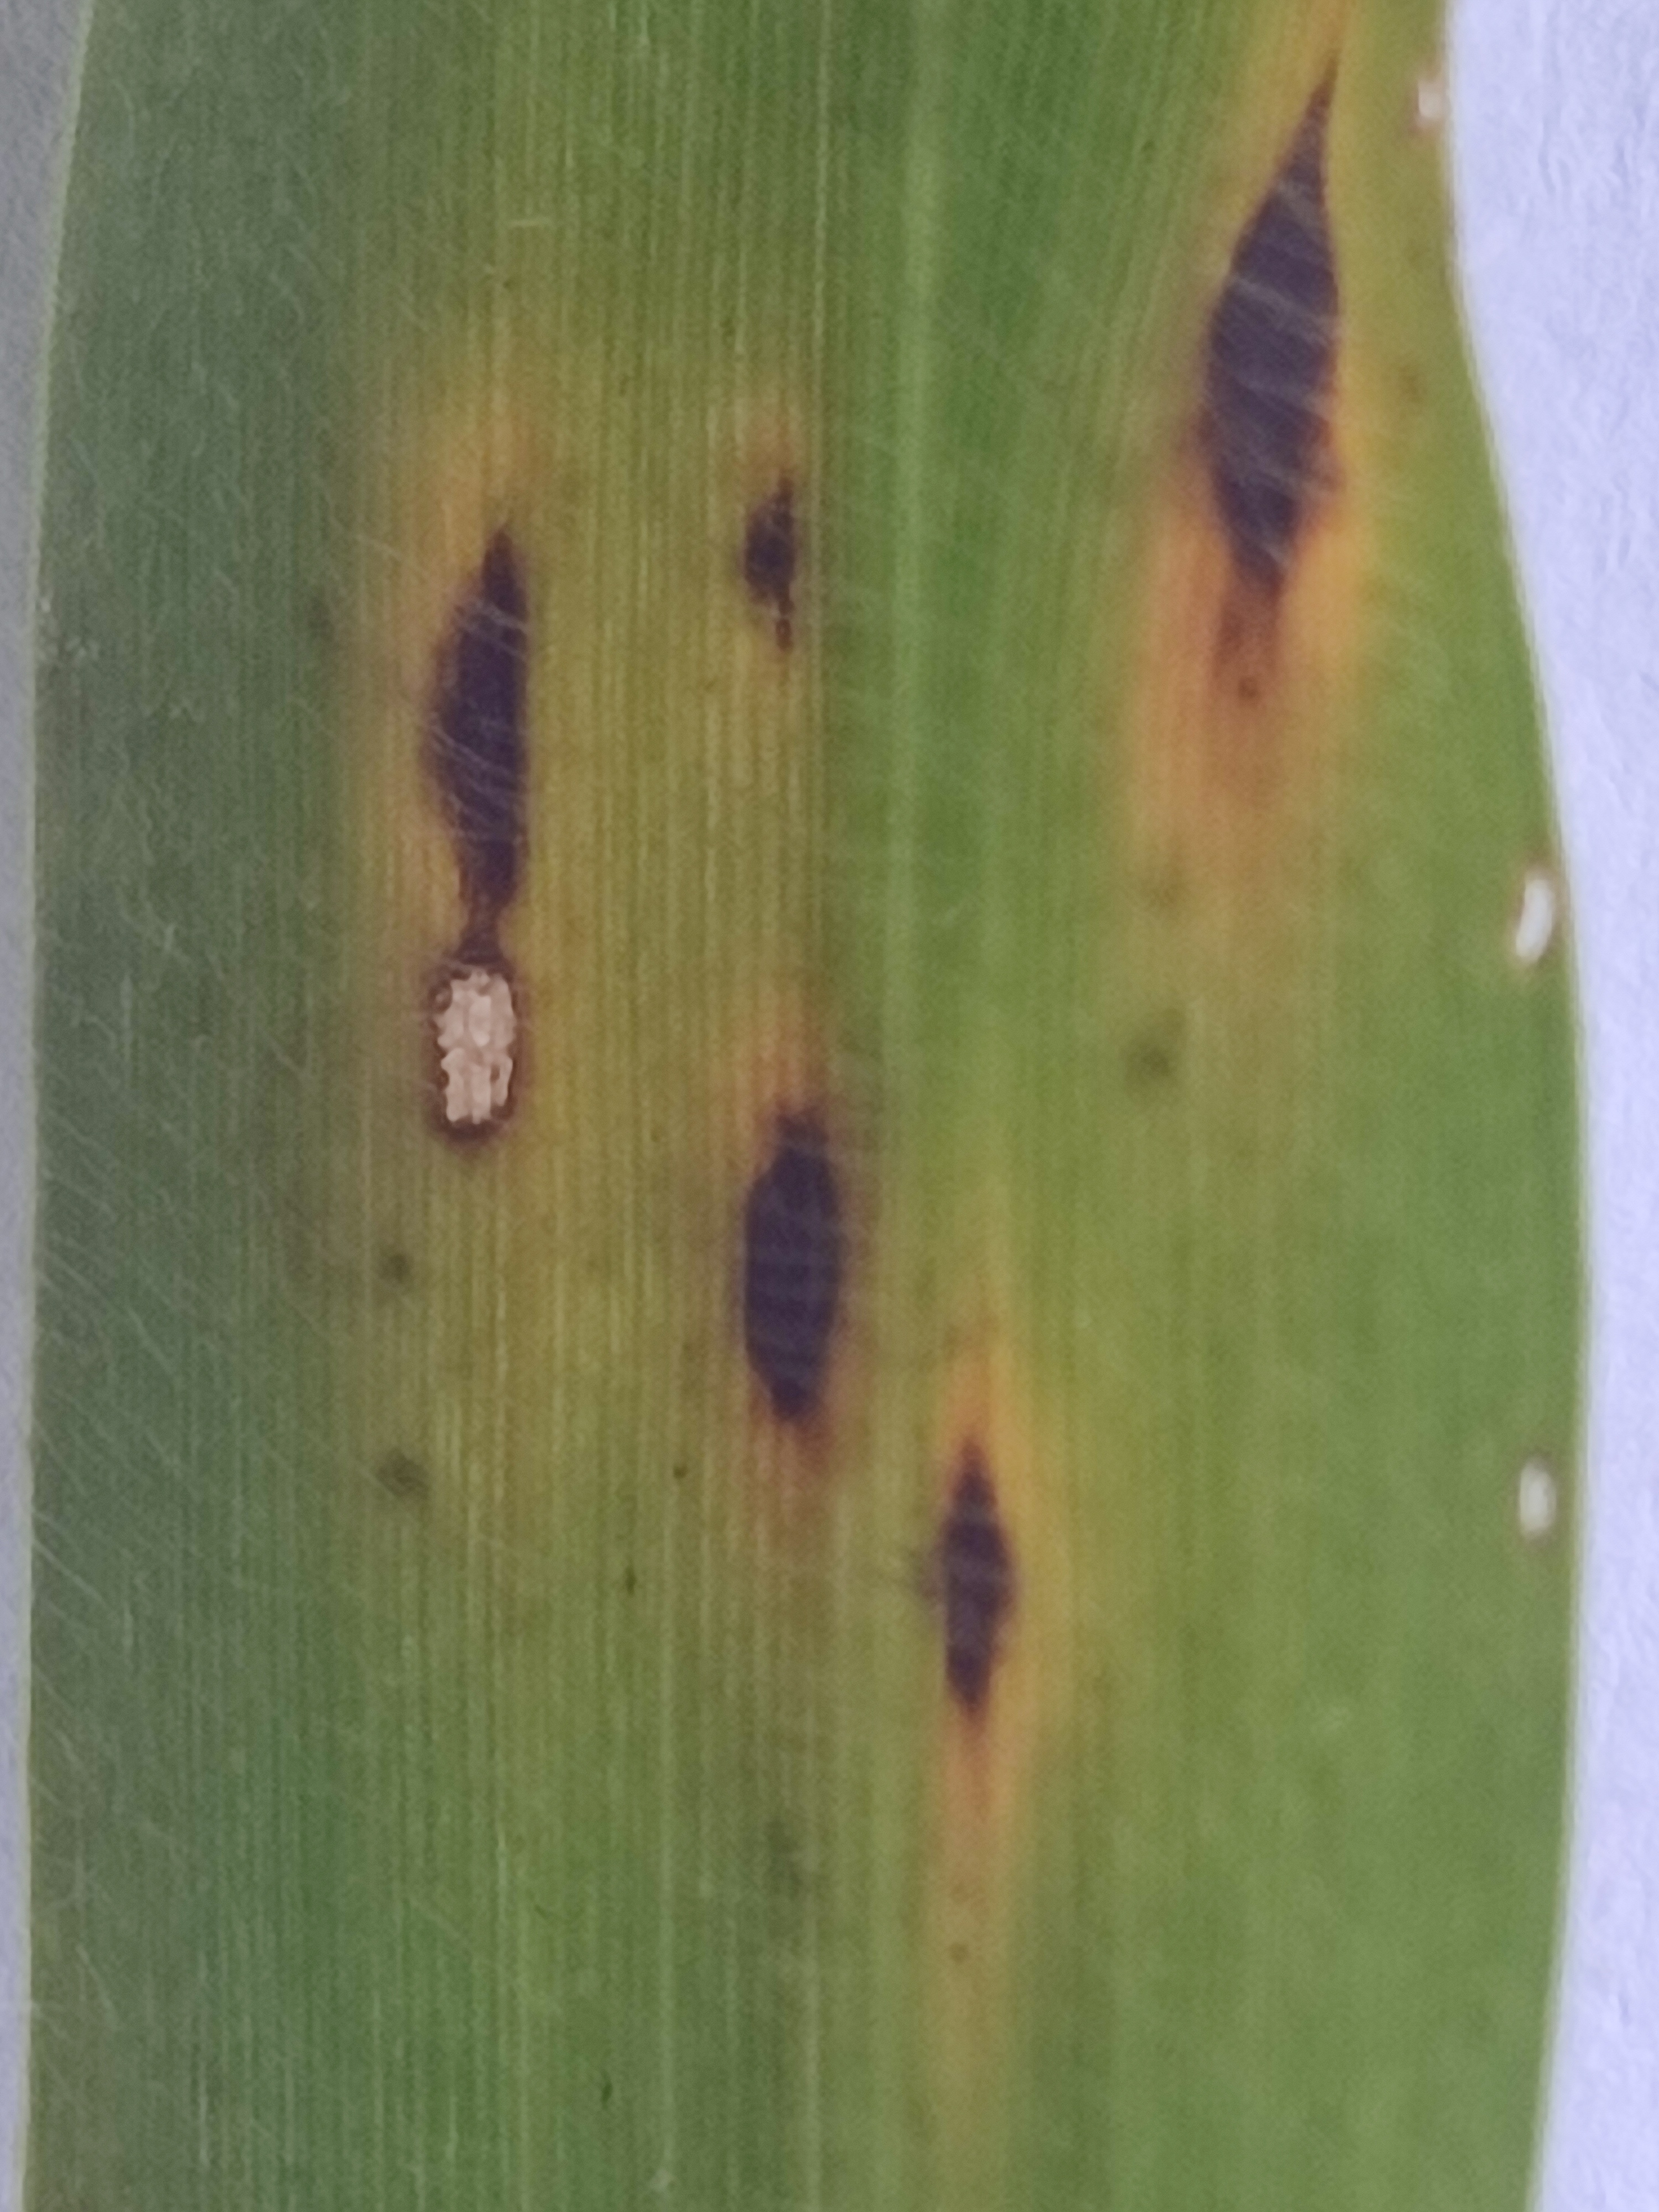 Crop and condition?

pearl millet, pyricularia sp.
